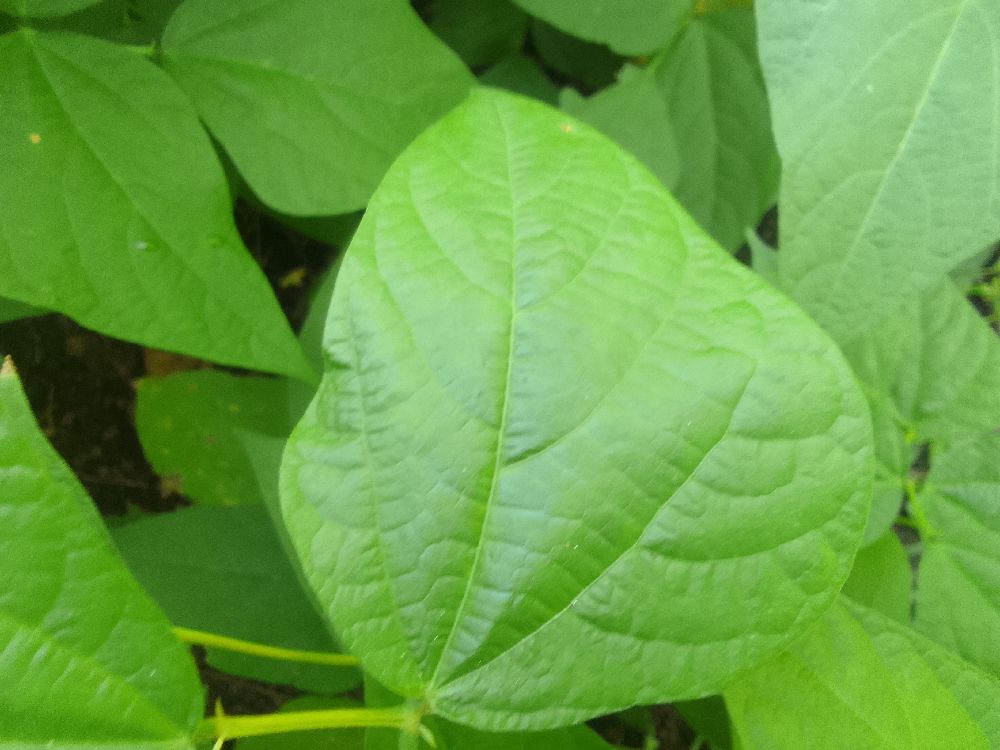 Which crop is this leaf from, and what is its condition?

common bean, healthy
